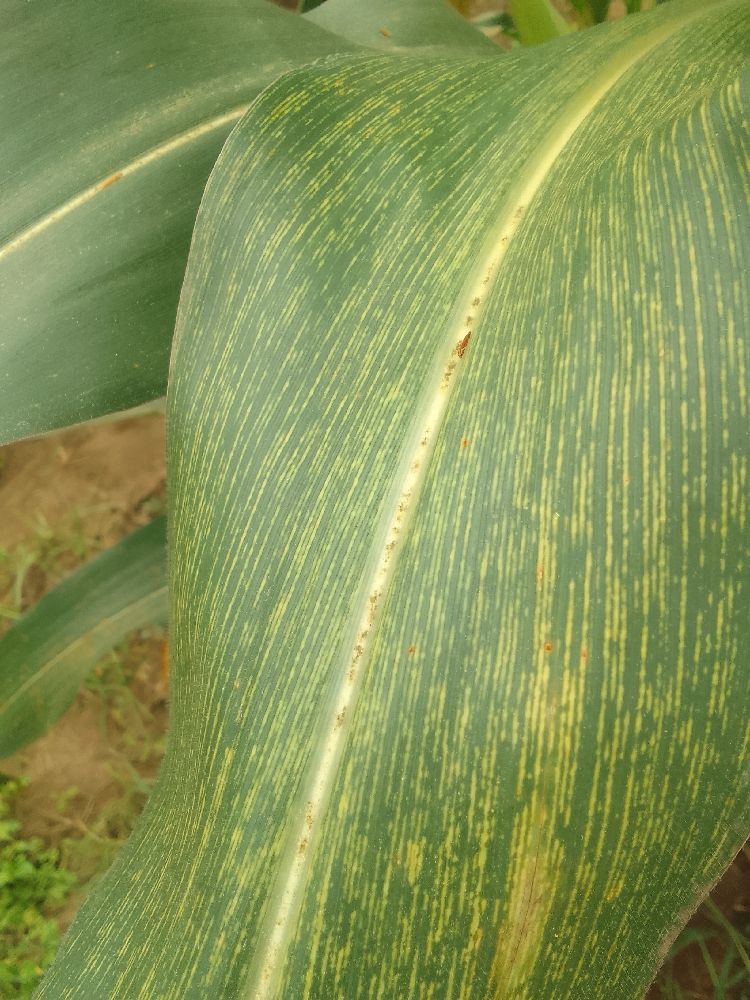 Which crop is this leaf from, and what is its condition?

maize, maize streak virus
